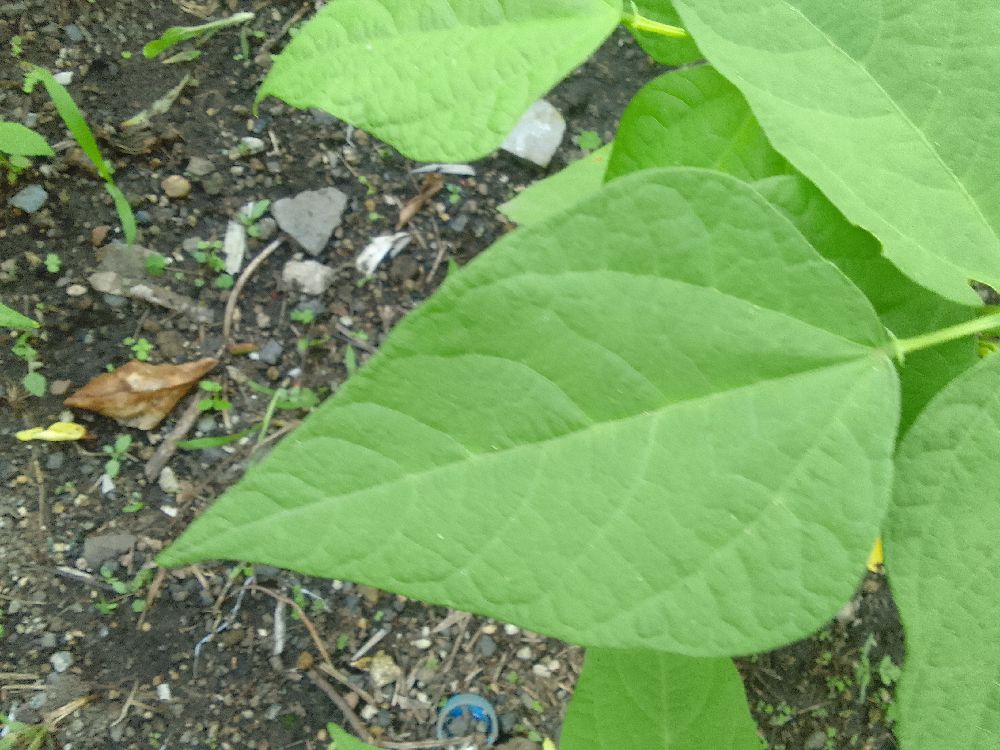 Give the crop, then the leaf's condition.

common bean, healthy
